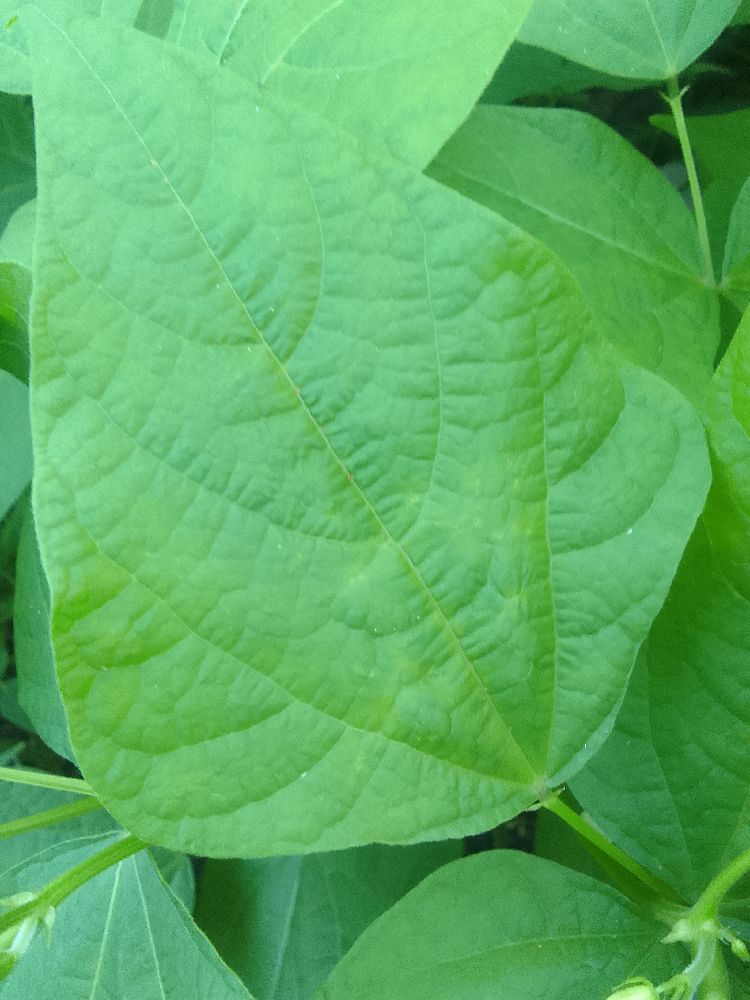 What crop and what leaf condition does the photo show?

common bean, healthy
